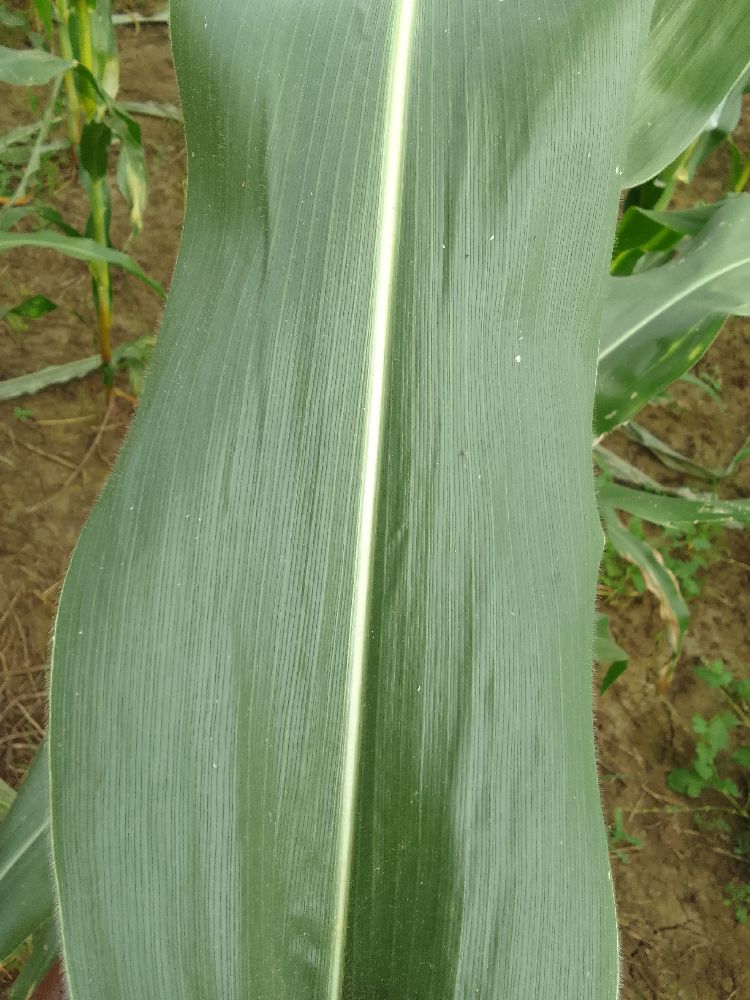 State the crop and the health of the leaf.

maize, healthy
